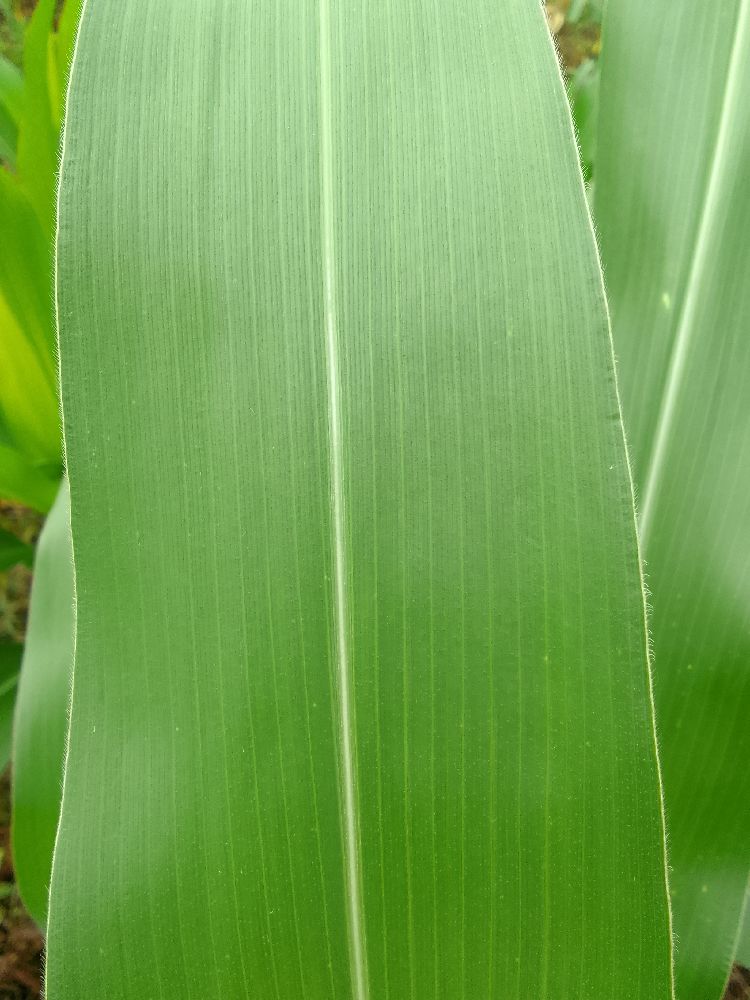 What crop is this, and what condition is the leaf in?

maize, healthy
